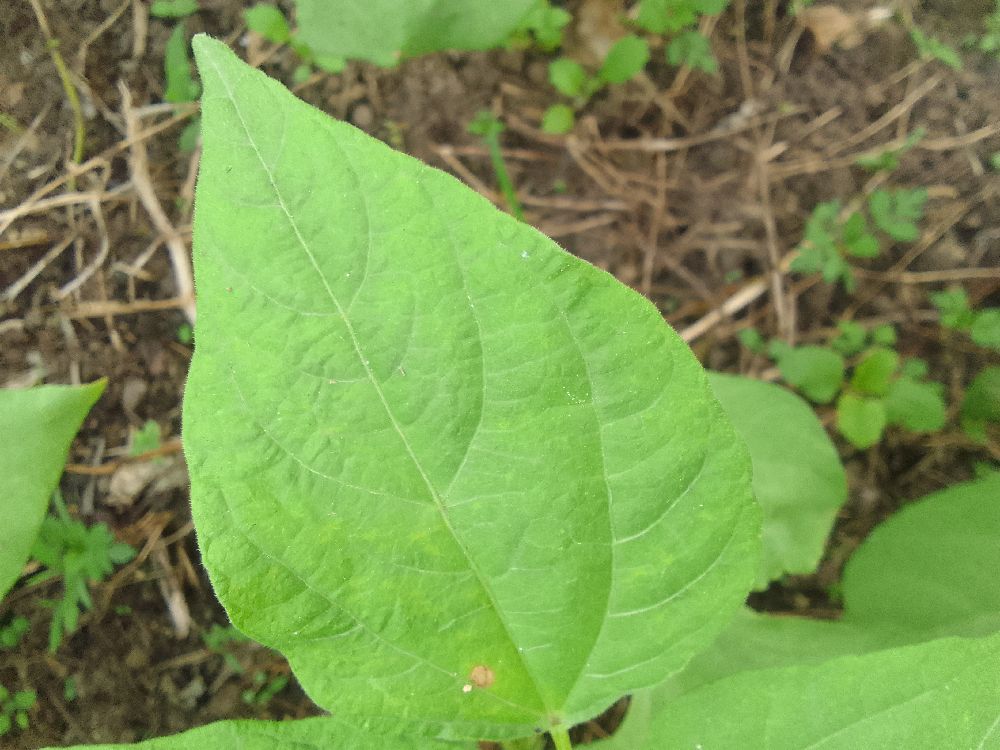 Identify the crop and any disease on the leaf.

common bean, healthy
